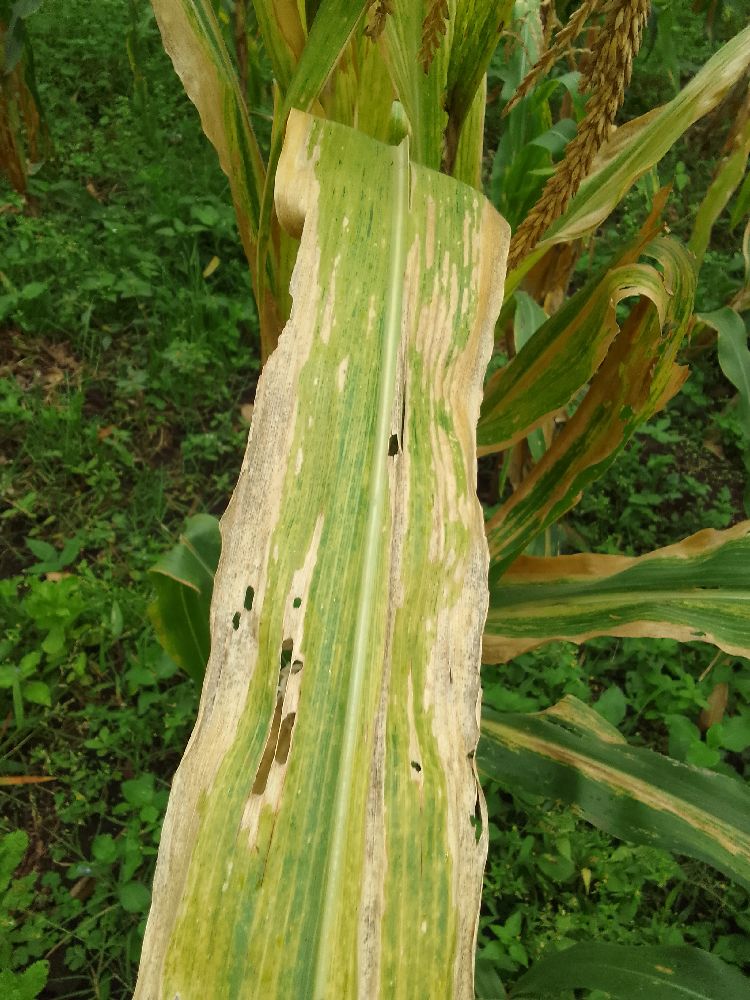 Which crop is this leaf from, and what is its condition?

maize, maize lethal necrosis
